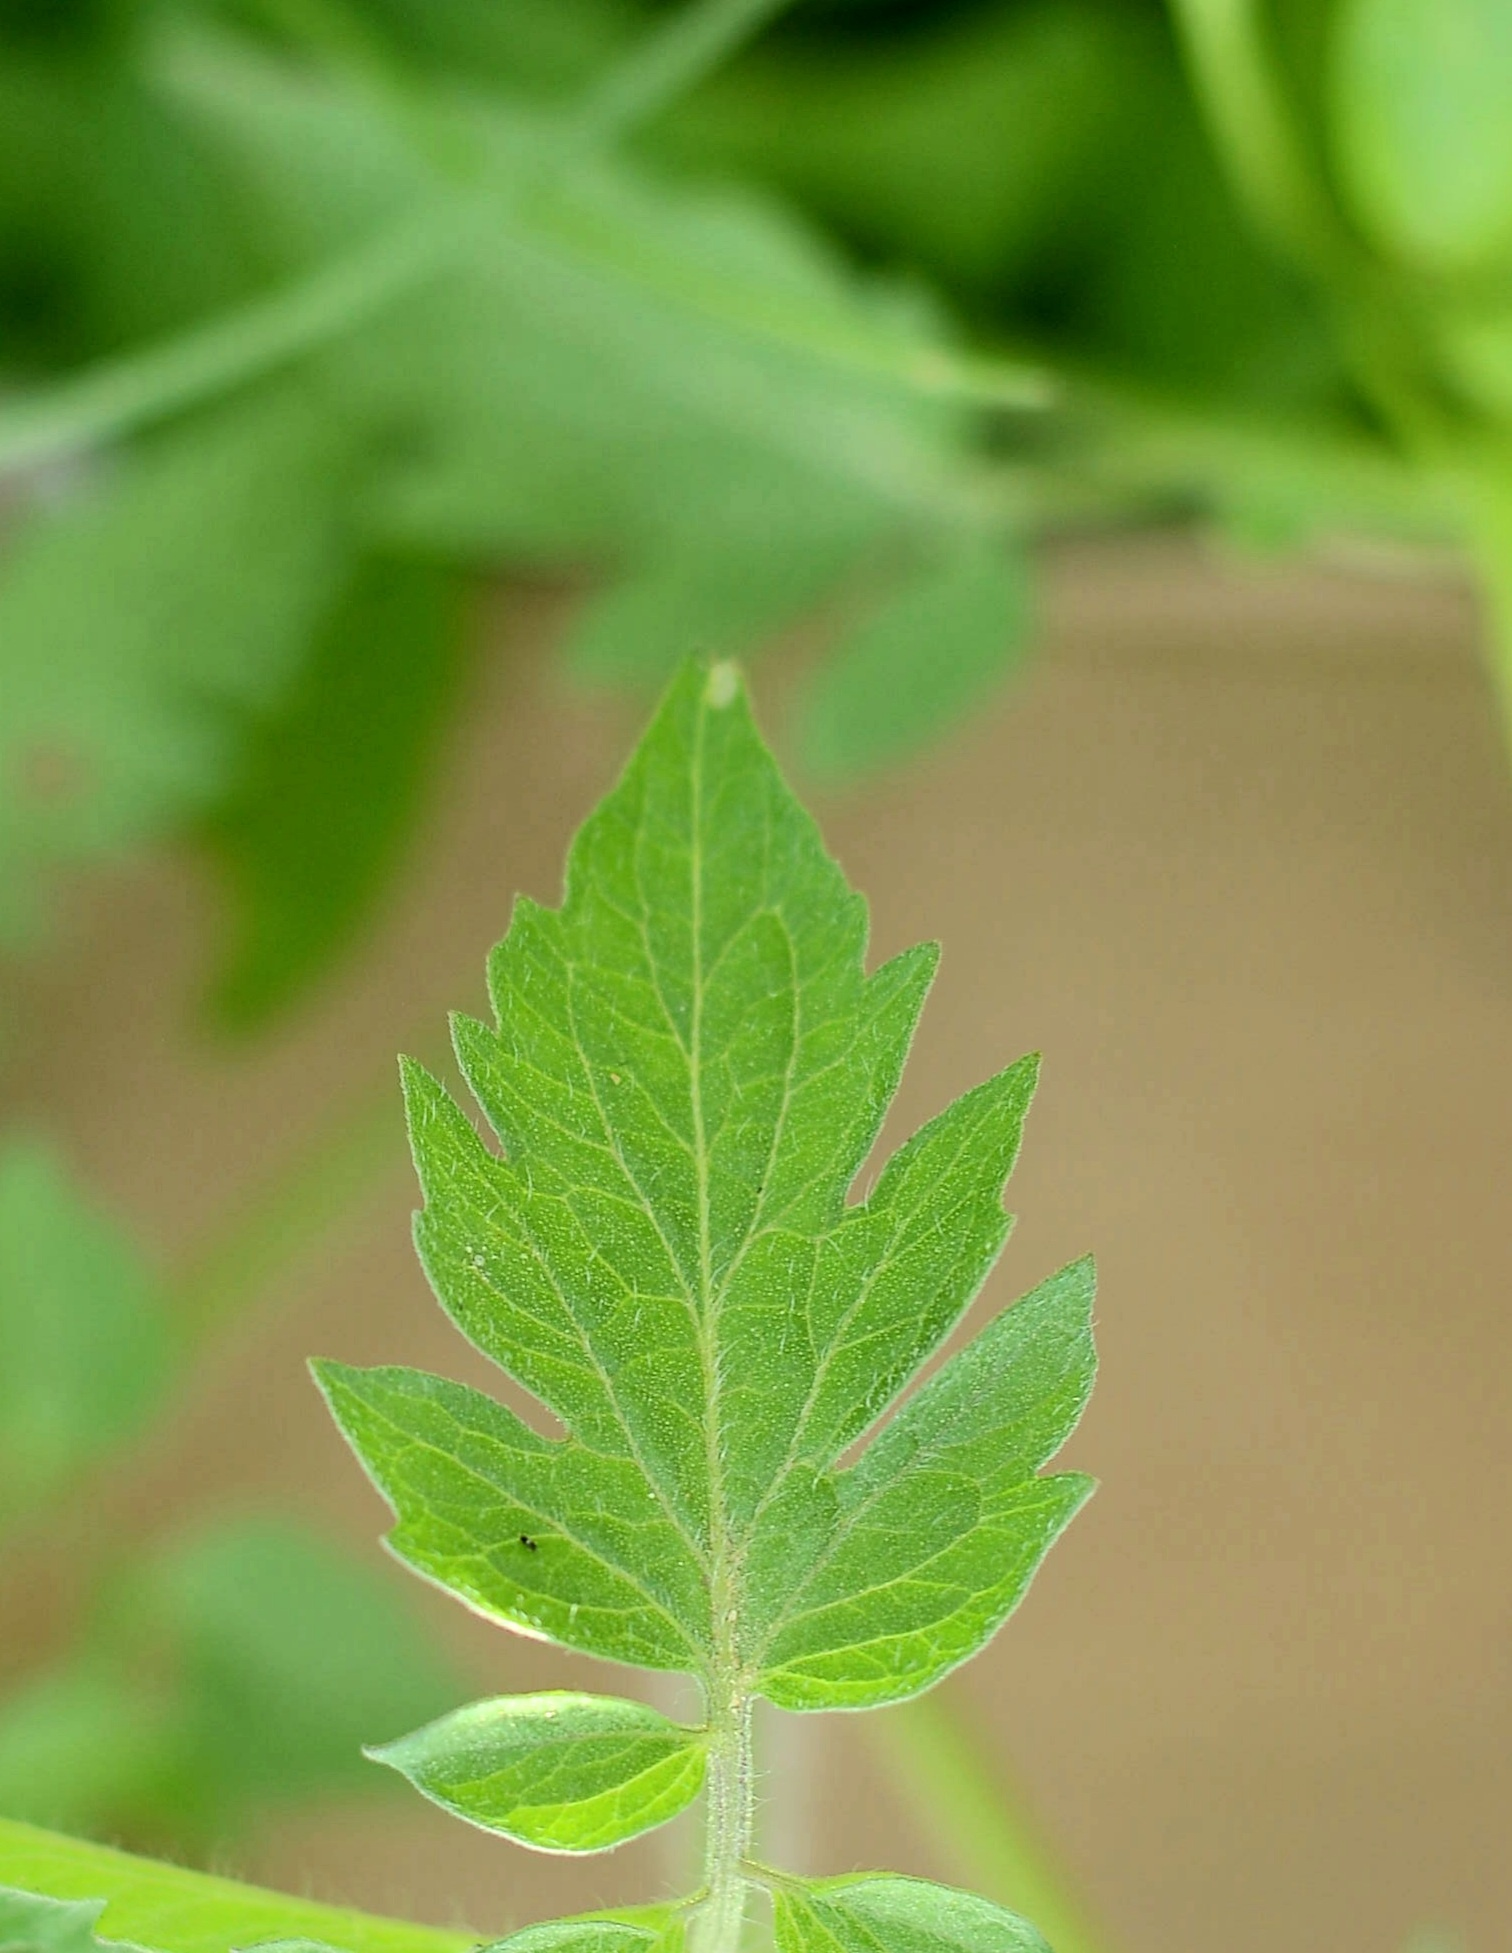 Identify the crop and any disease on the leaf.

tomato, healthy
